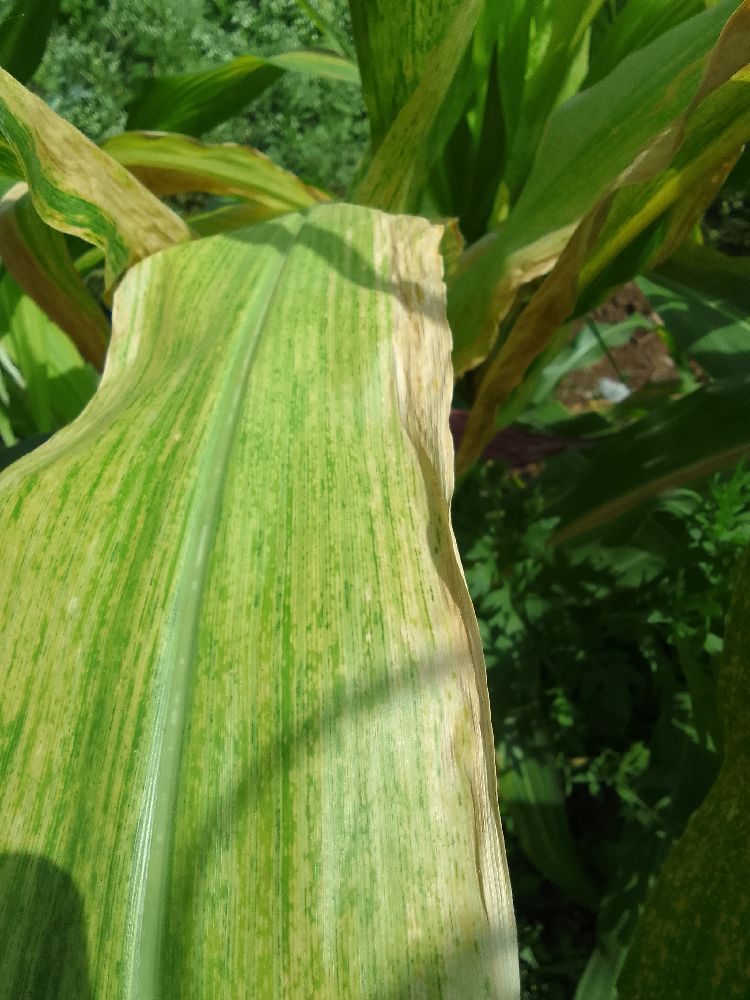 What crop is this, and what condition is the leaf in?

maize, maize lethal necrosis
